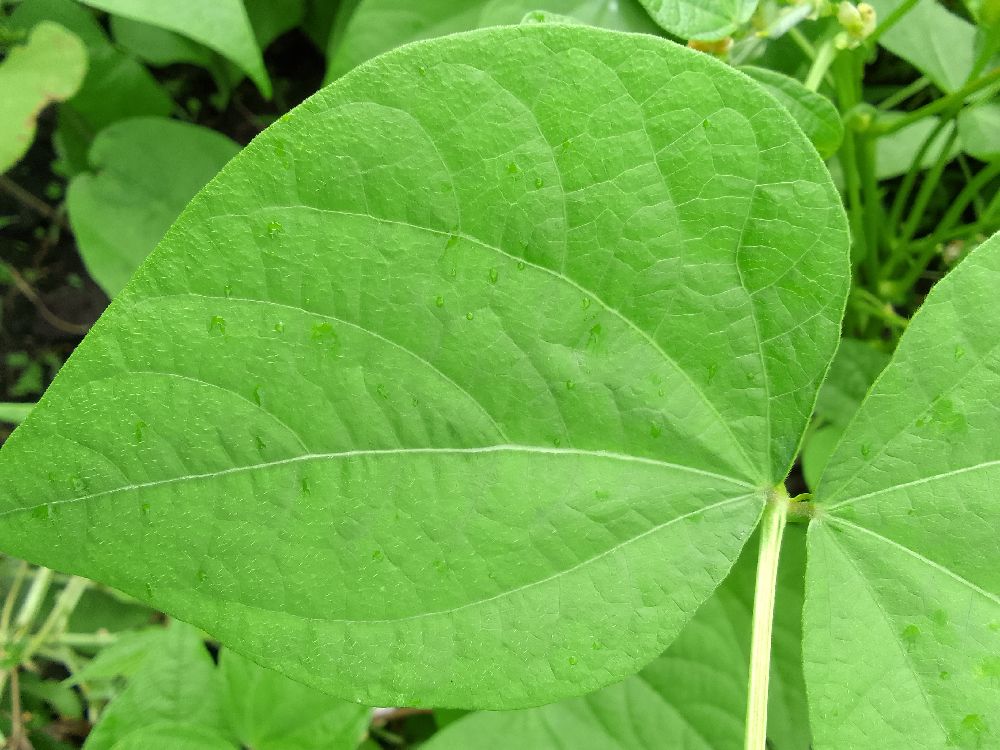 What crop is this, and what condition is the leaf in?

common bean, healthy
